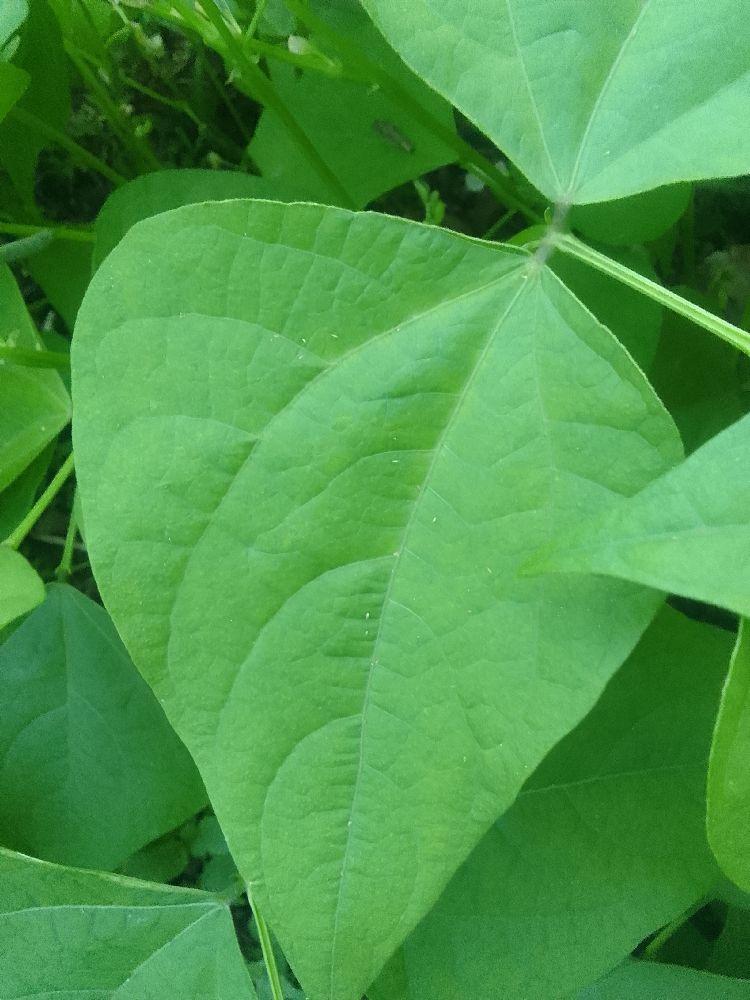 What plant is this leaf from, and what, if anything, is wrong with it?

common bean, healthy
